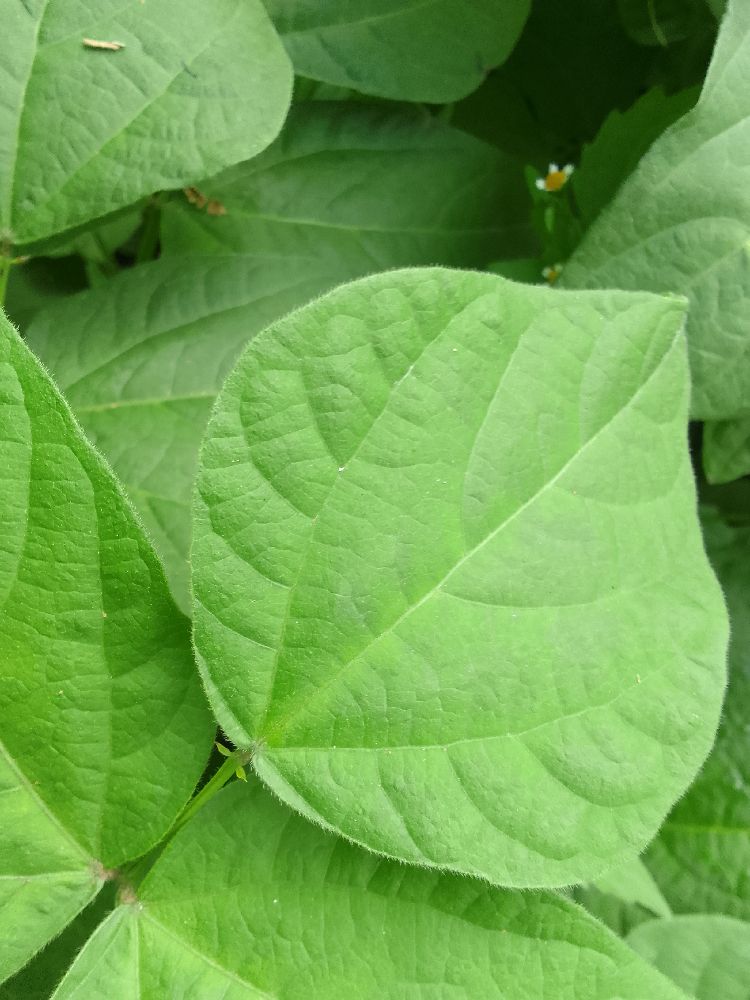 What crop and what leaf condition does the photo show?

common bean, healthy
